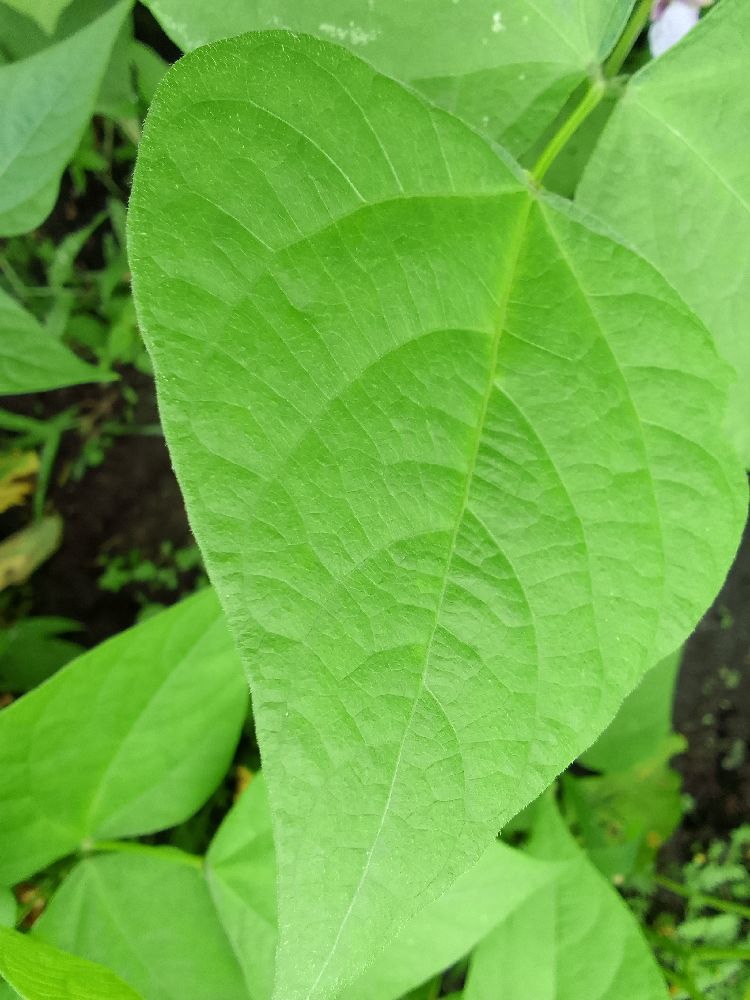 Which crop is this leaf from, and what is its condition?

common bean, healthy
